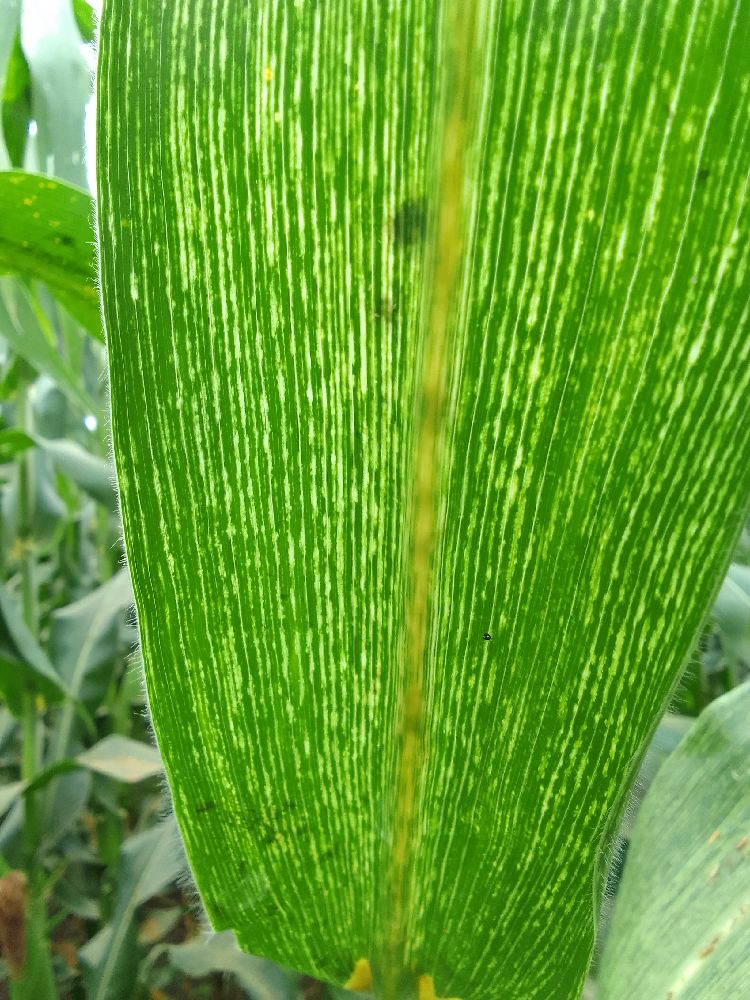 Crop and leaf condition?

maize, maize streak virus
